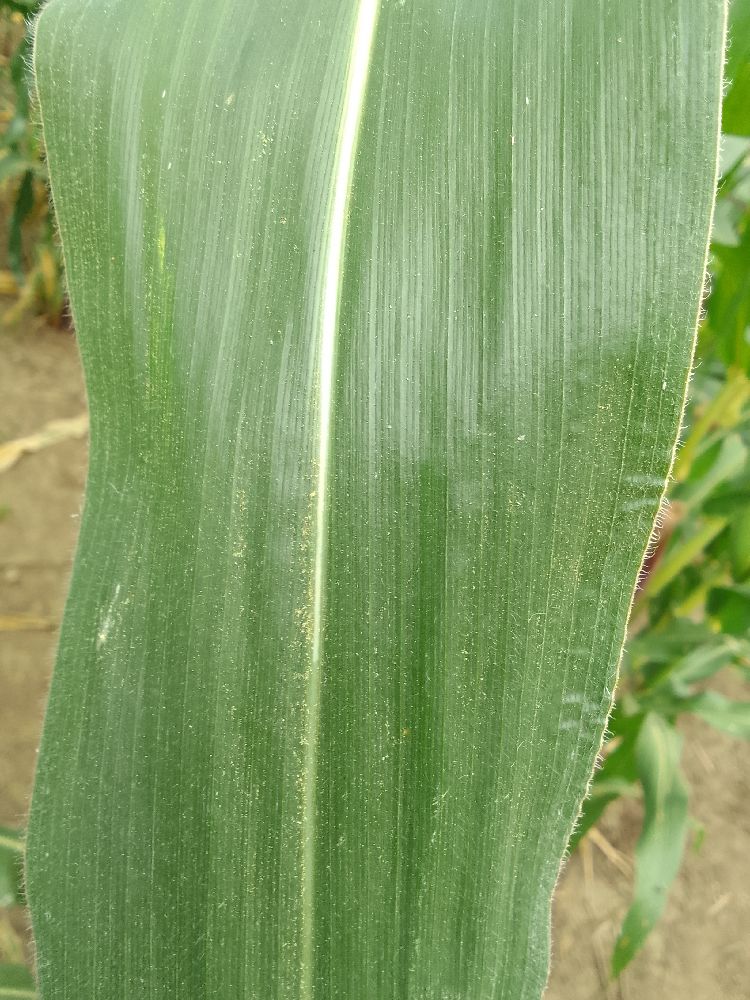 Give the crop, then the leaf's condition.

maize, healthy
